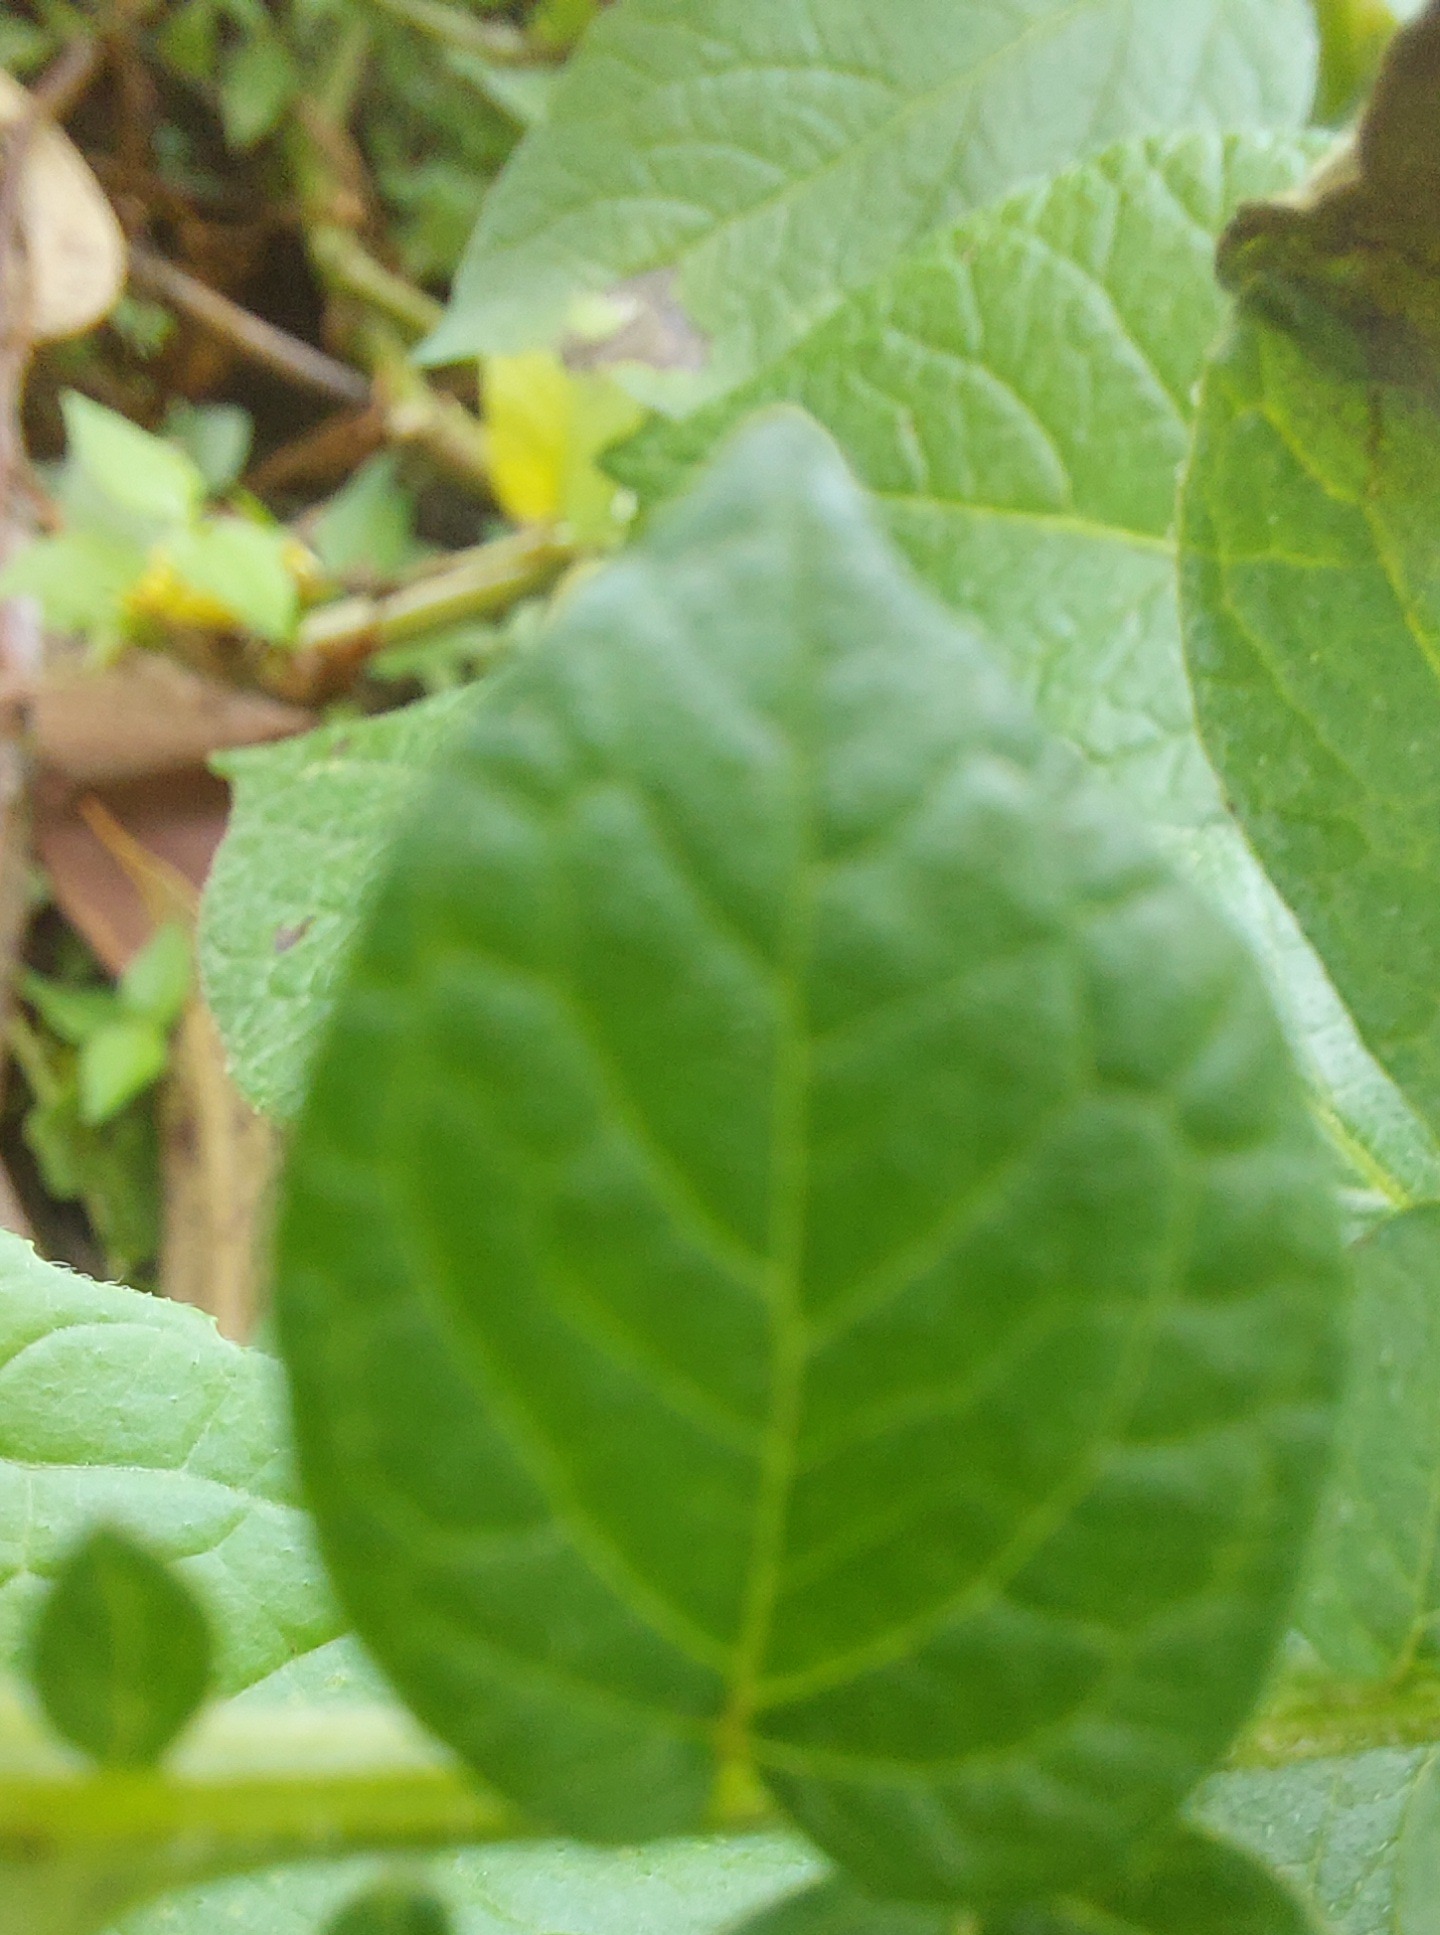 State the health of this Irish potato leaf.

healthy
